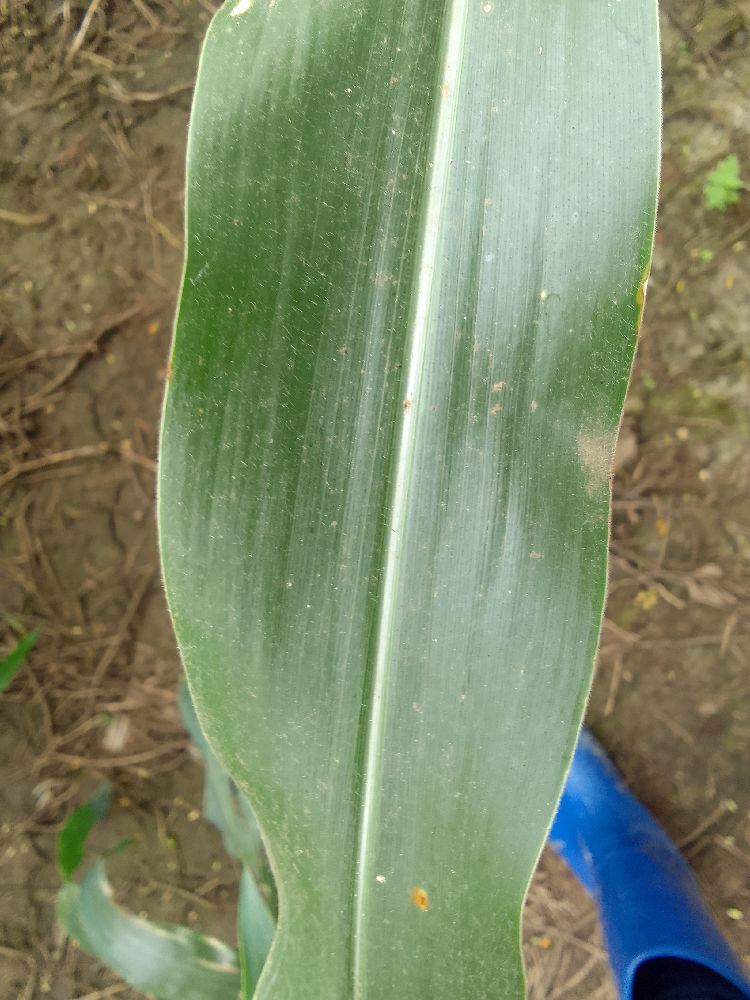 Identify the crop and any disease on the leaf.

maize, healthy
